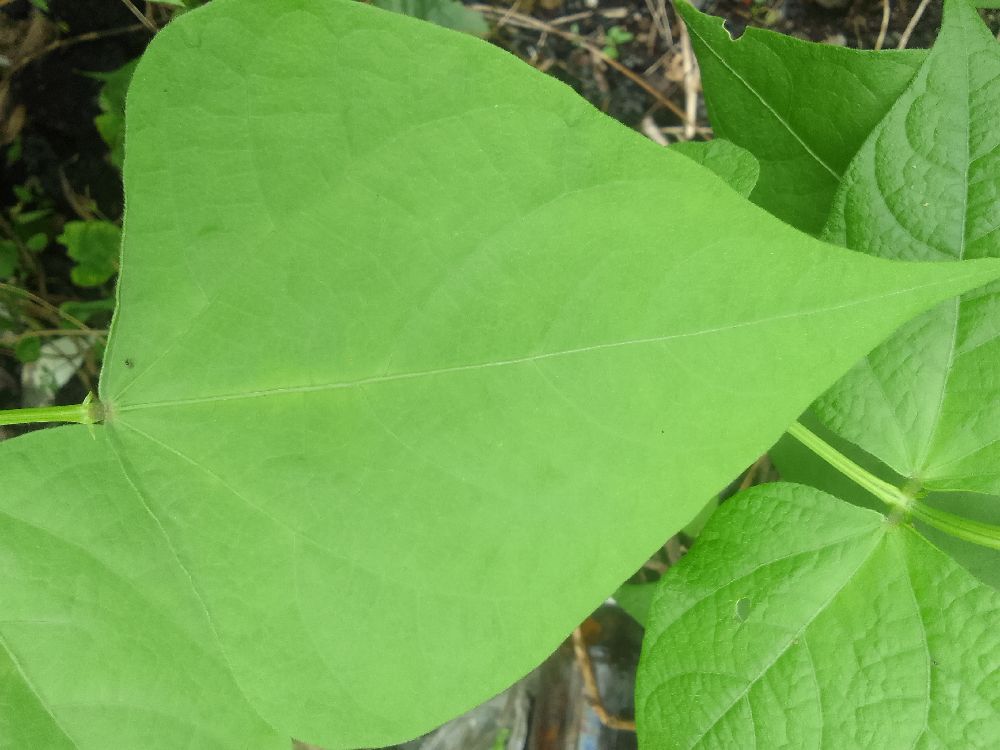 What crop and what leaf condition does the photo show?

common bean, healthy
